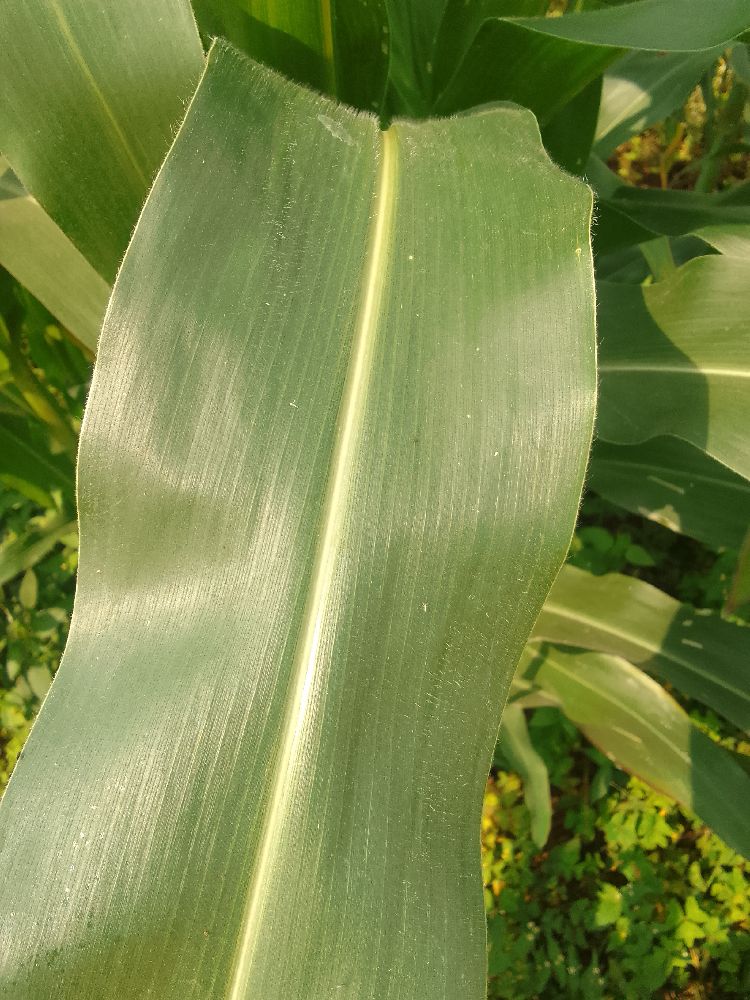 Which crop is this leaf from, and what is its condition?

maize, healthy
